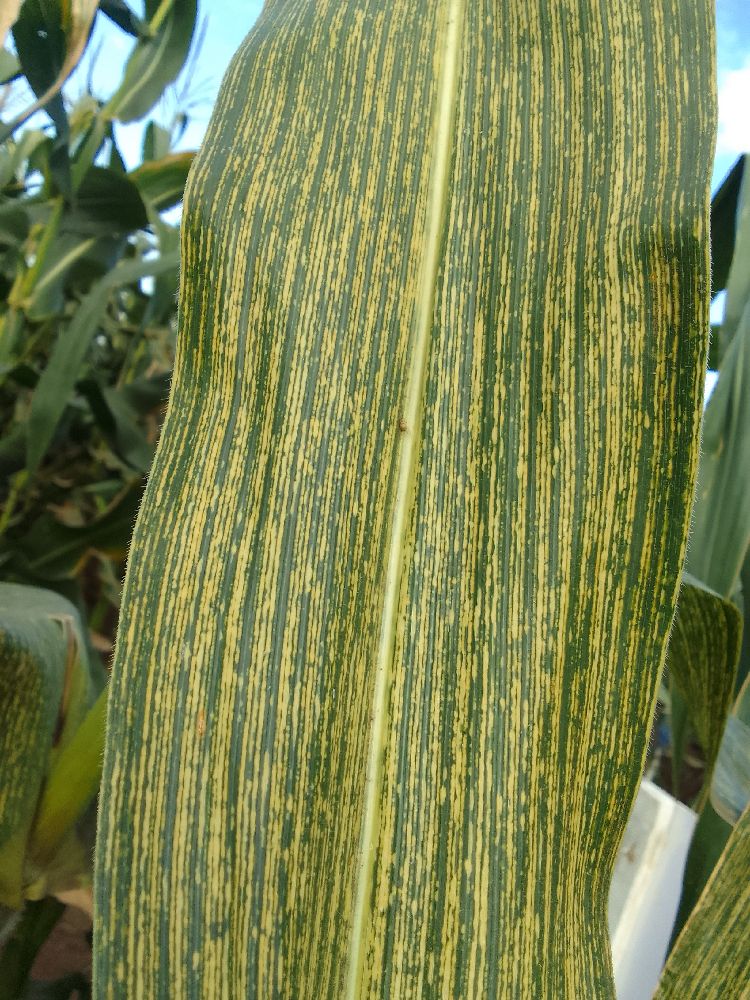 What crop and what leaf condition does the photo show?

maize, maize streak virus
